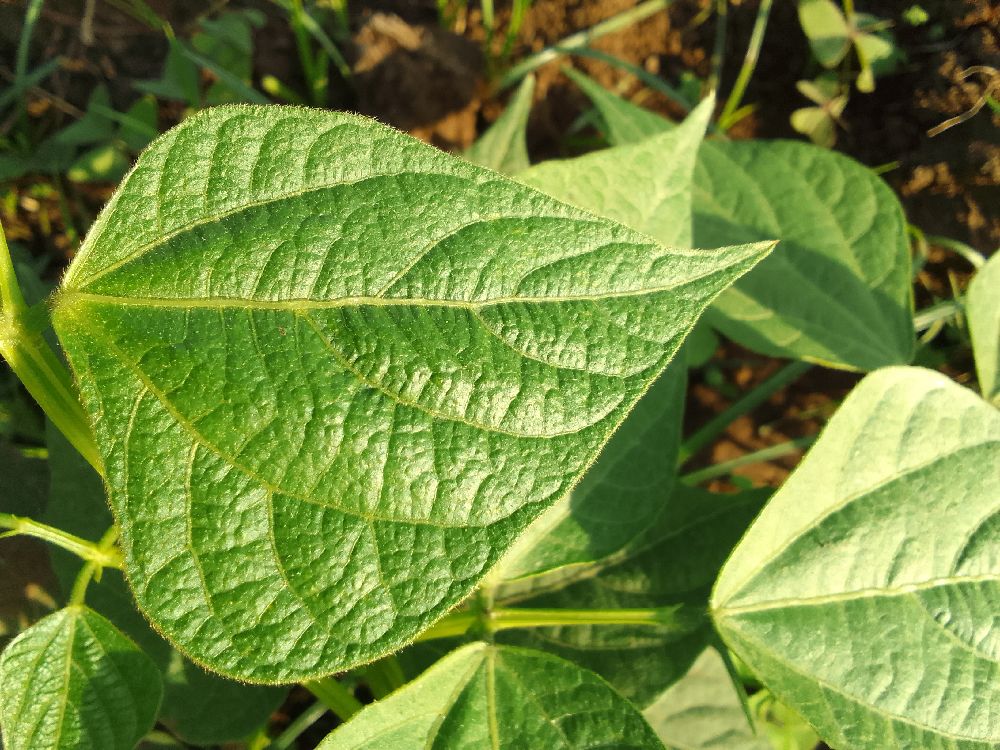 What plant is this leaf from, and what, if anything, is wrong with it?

common bean, healthy
